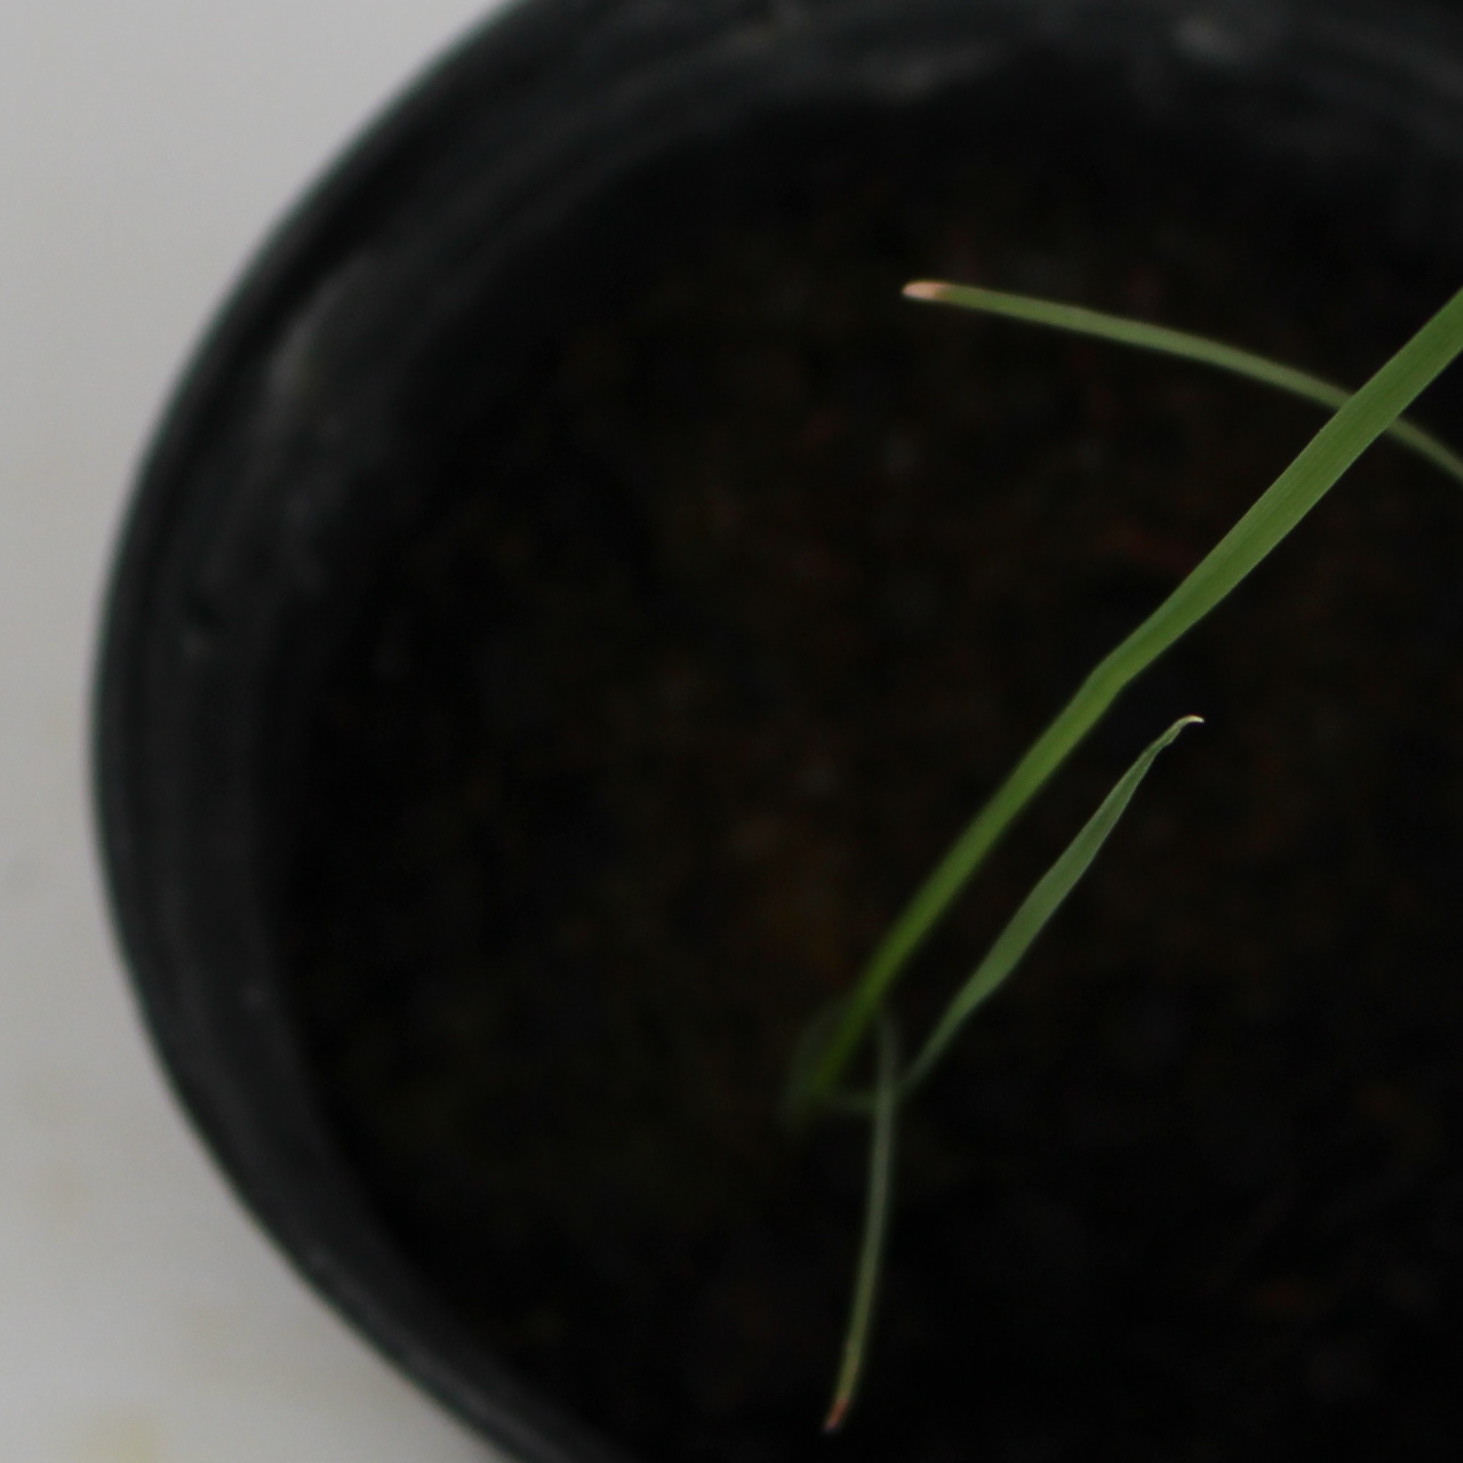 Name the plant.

Lolium multiflorum
